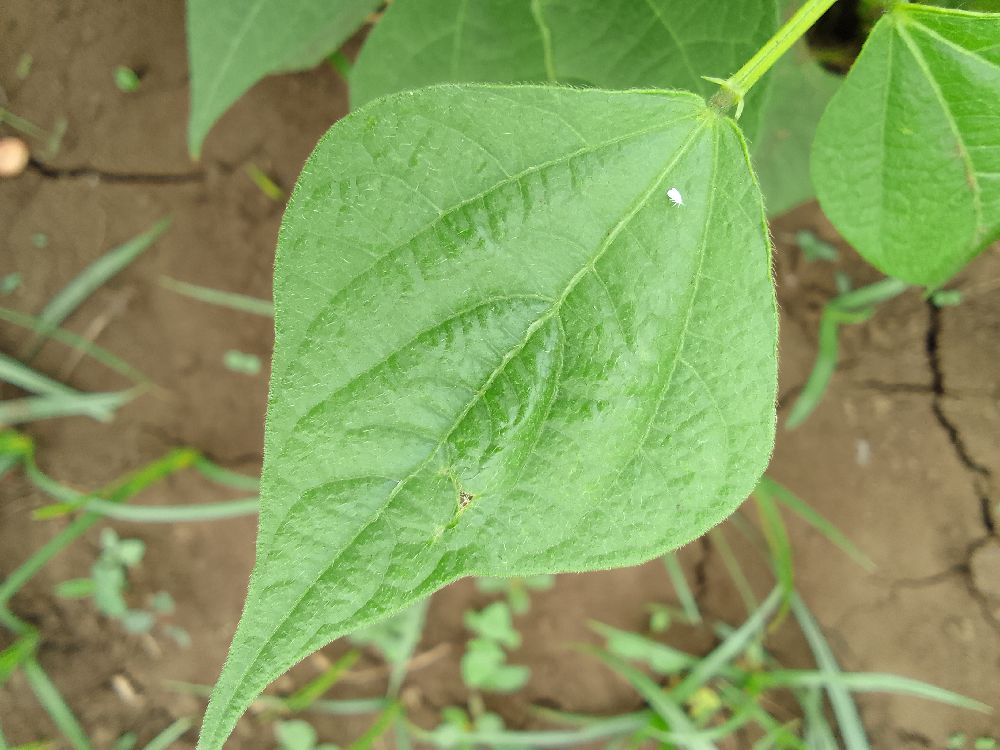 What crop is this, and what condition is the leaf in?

common bean, healthy
